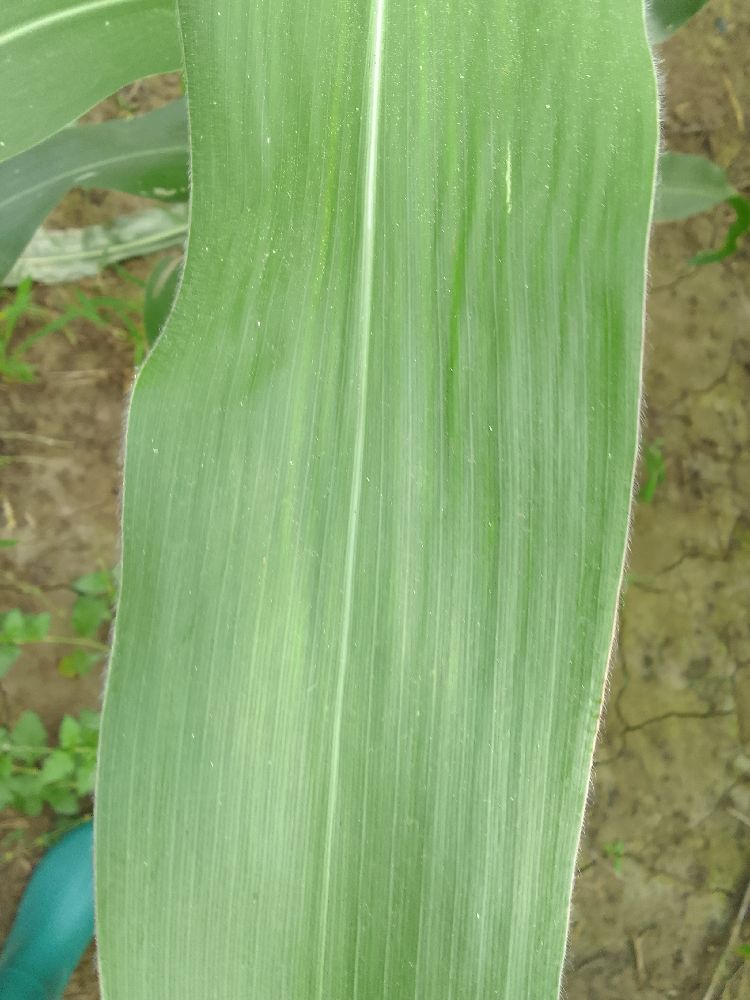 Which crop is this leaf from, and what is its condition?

maize, healthy
